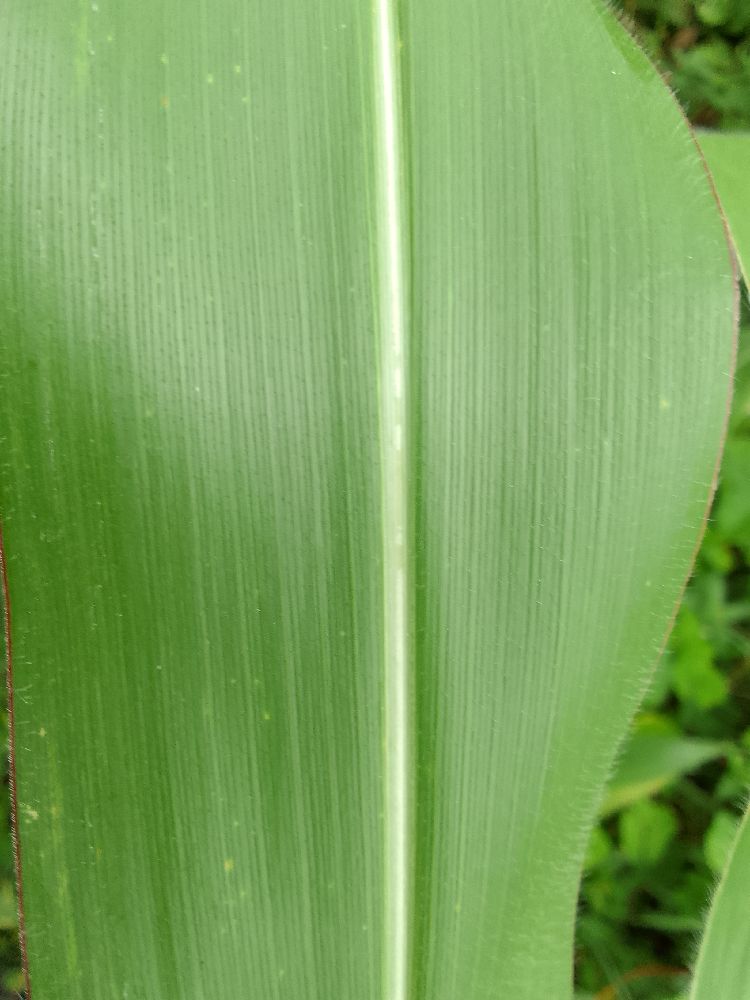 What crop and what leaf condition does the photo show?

maize, healthy
